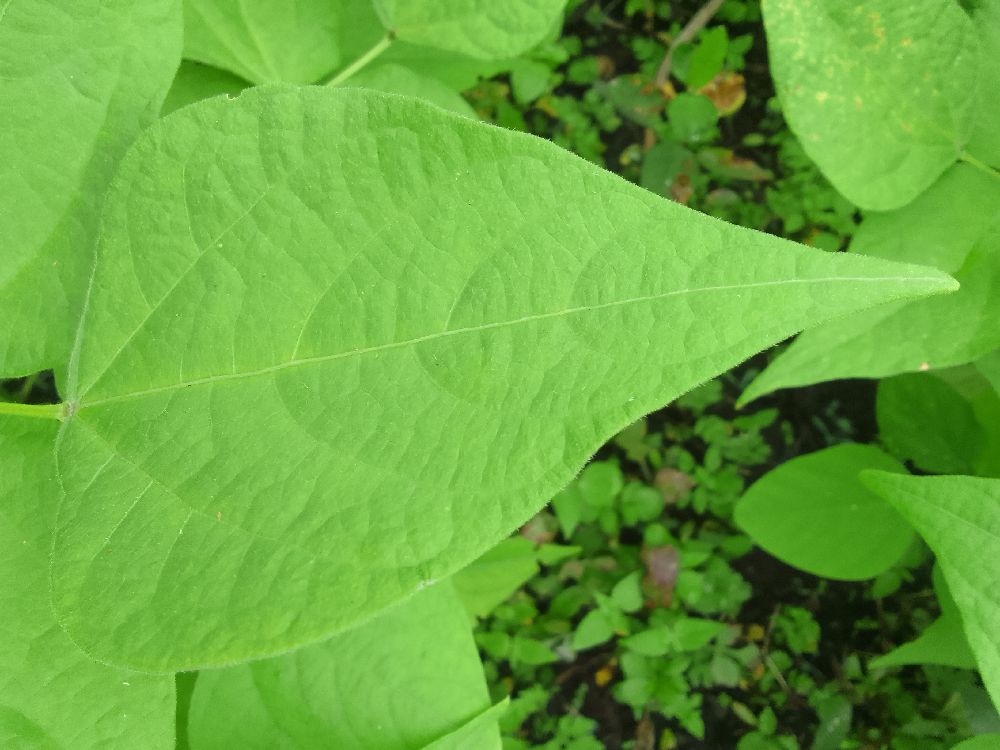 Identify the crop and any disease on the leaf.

common bean, healthy
